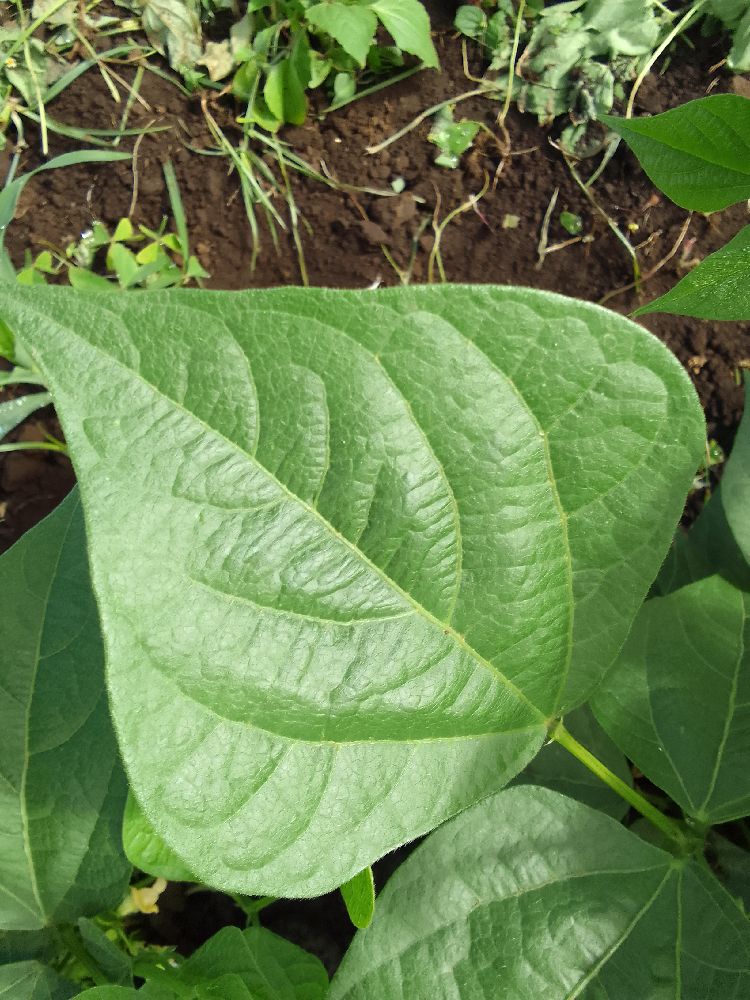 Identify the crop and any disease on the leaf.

common bean, healthy
